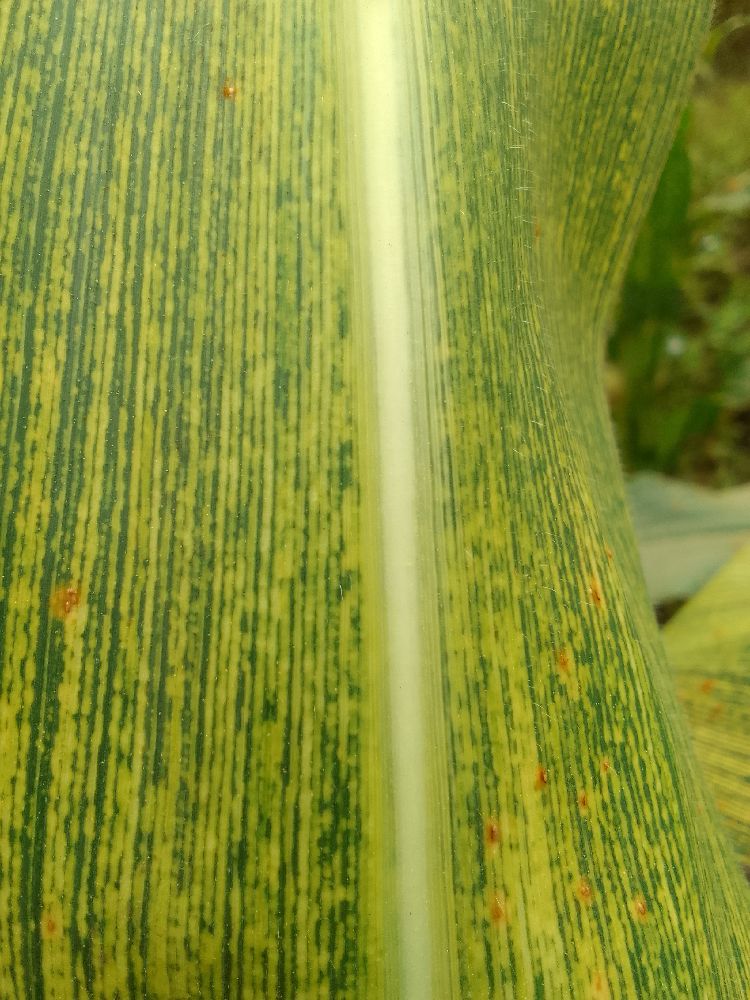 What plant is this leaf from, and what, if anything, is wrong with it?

maize, maize streak virus
